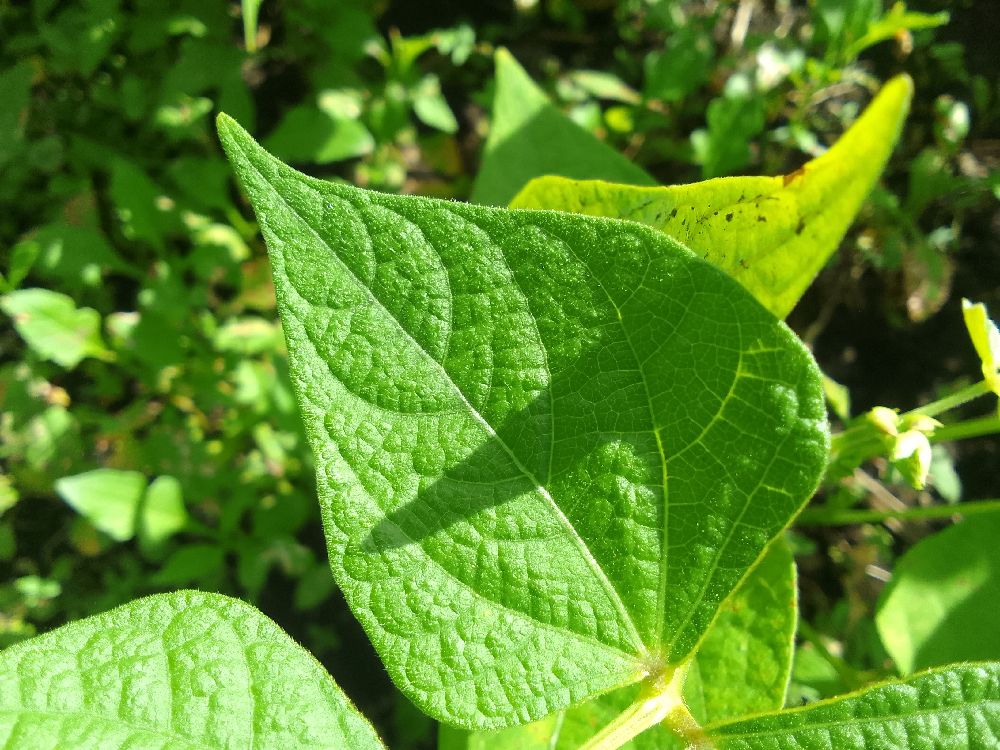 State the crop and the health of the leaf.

common bean, healthy
